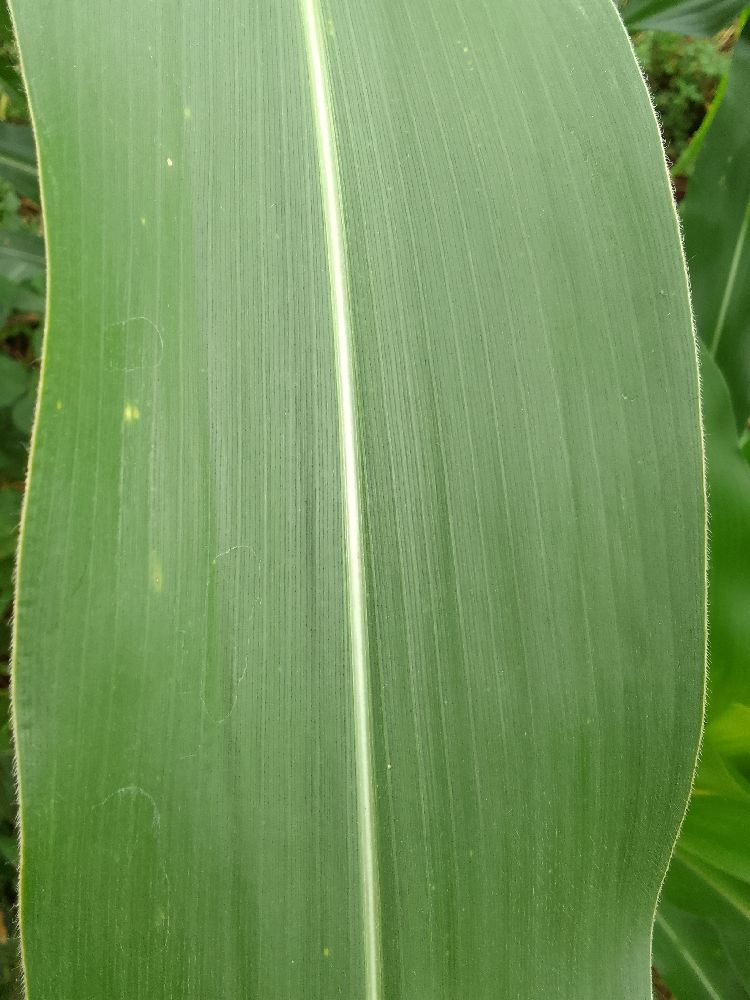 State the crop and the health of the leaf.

common bean, healthy
